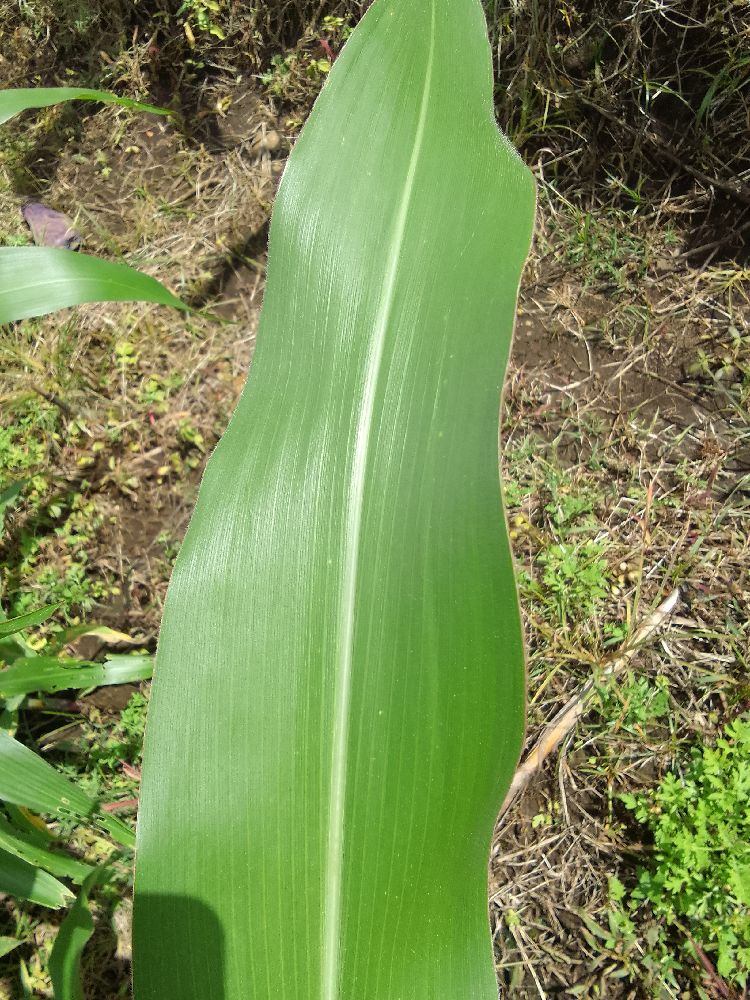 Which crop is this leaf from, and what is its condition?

maize, healthy
